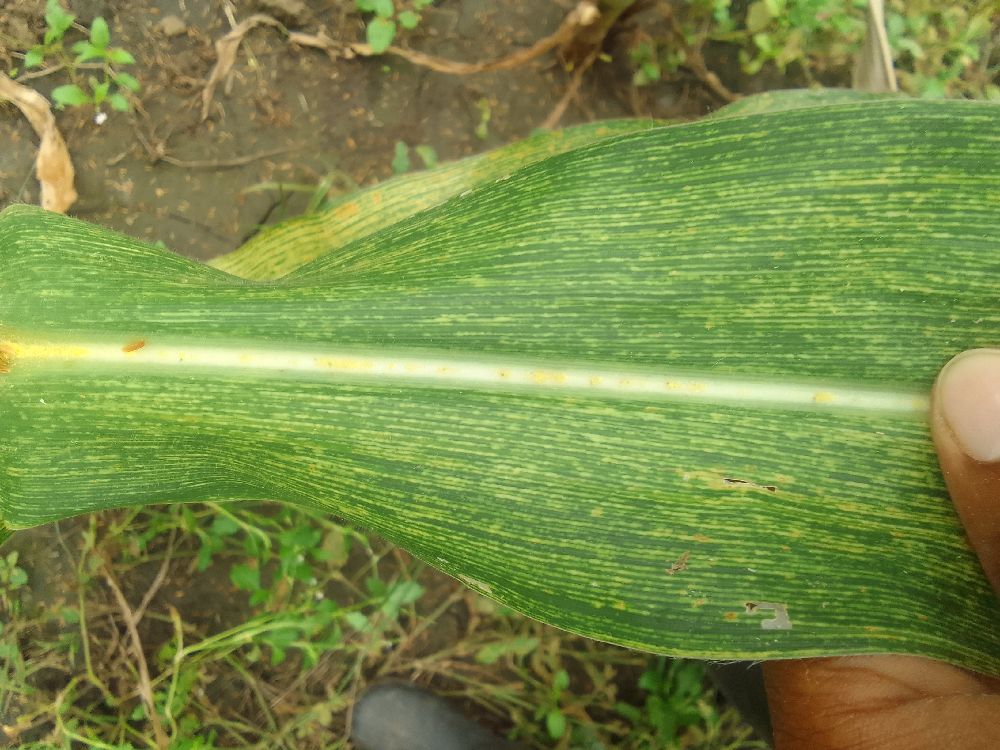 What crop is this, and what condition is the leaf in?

maize, maize streak virus
